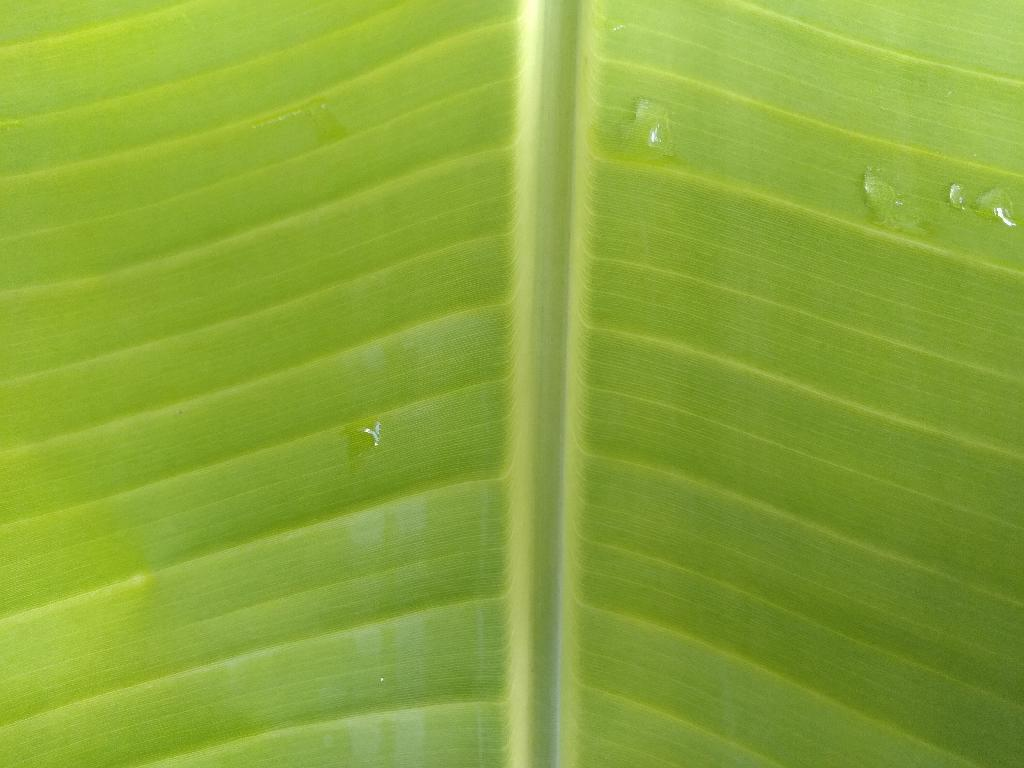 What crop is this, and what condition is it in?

banana, healthy
